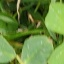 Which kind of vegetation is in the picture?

unstructured weed
